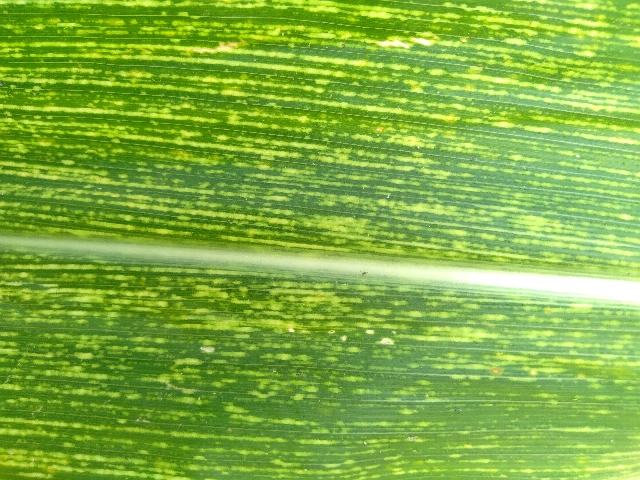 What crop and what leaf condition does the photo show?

maize, maize streak virus
